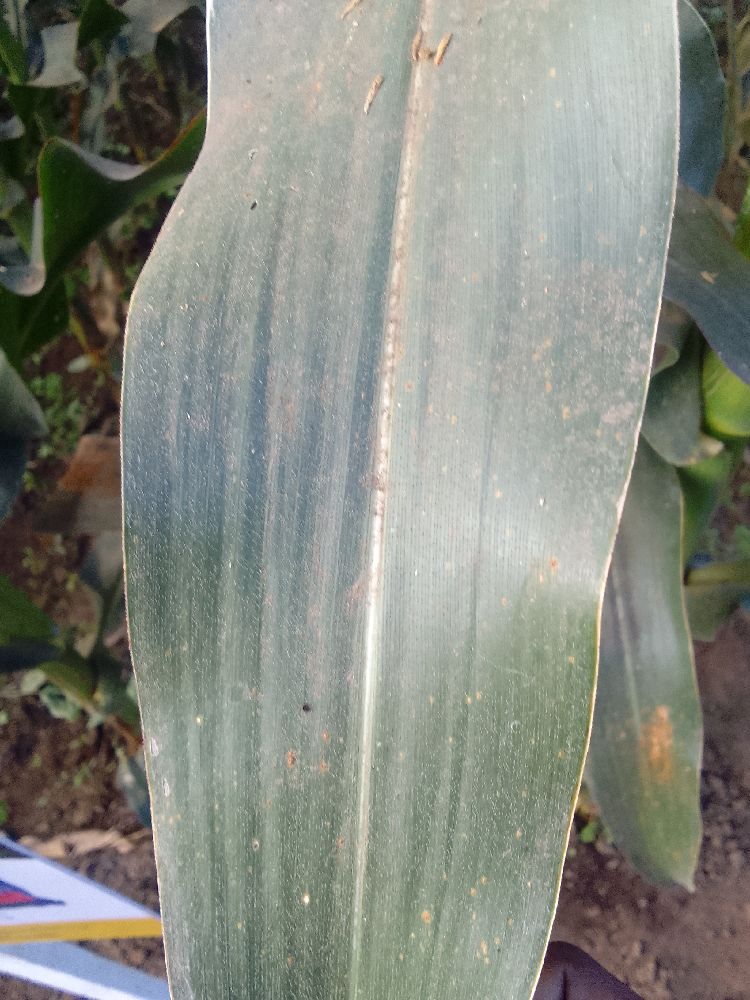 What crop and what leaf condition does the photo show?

maize, healthy
